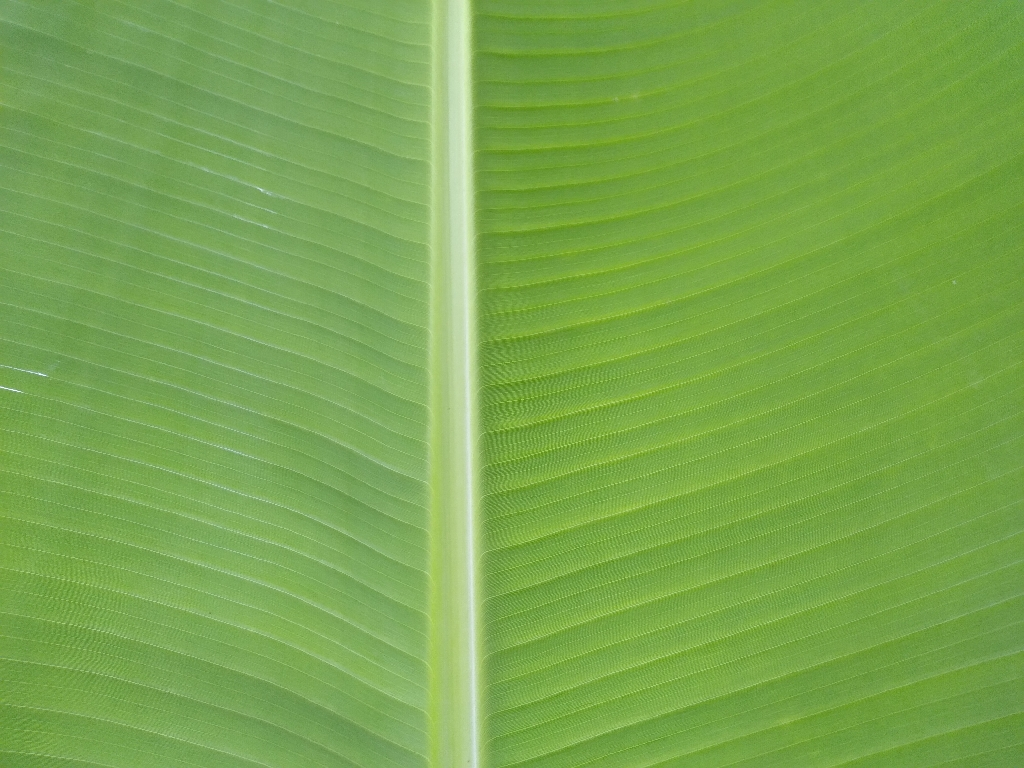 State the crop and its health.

banana, healthy
